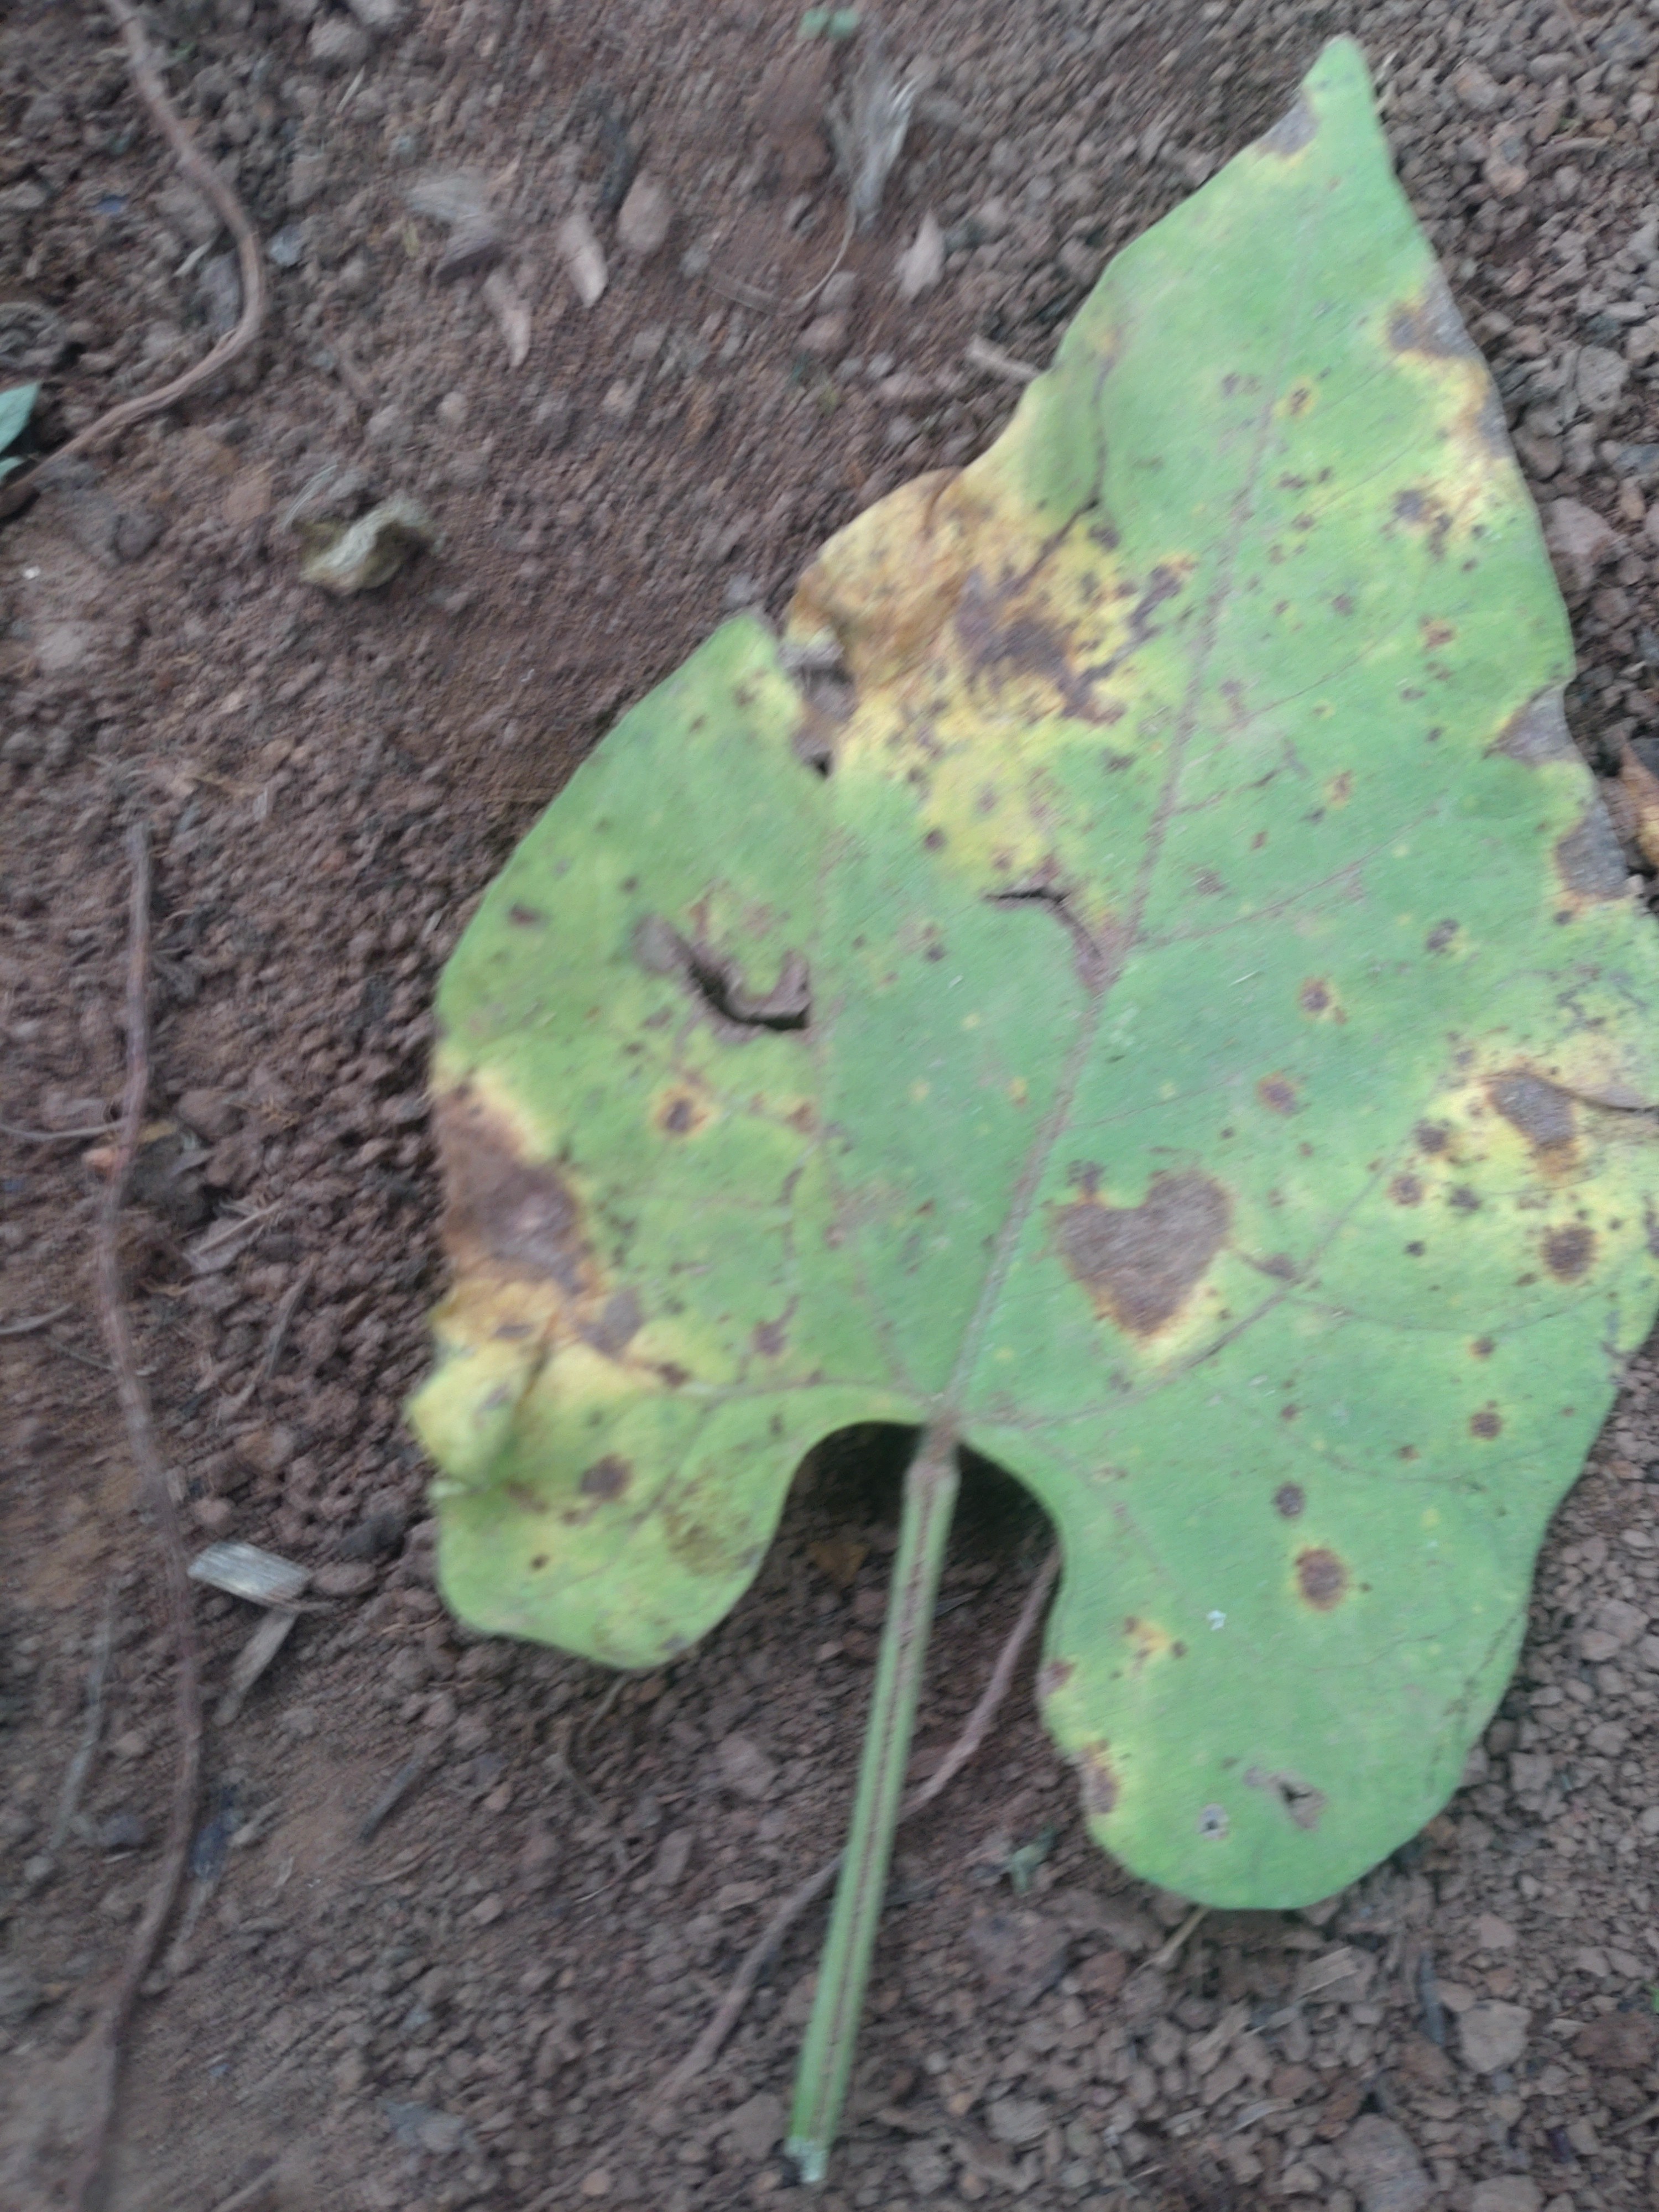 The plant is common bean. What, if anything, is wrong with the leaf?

rust
